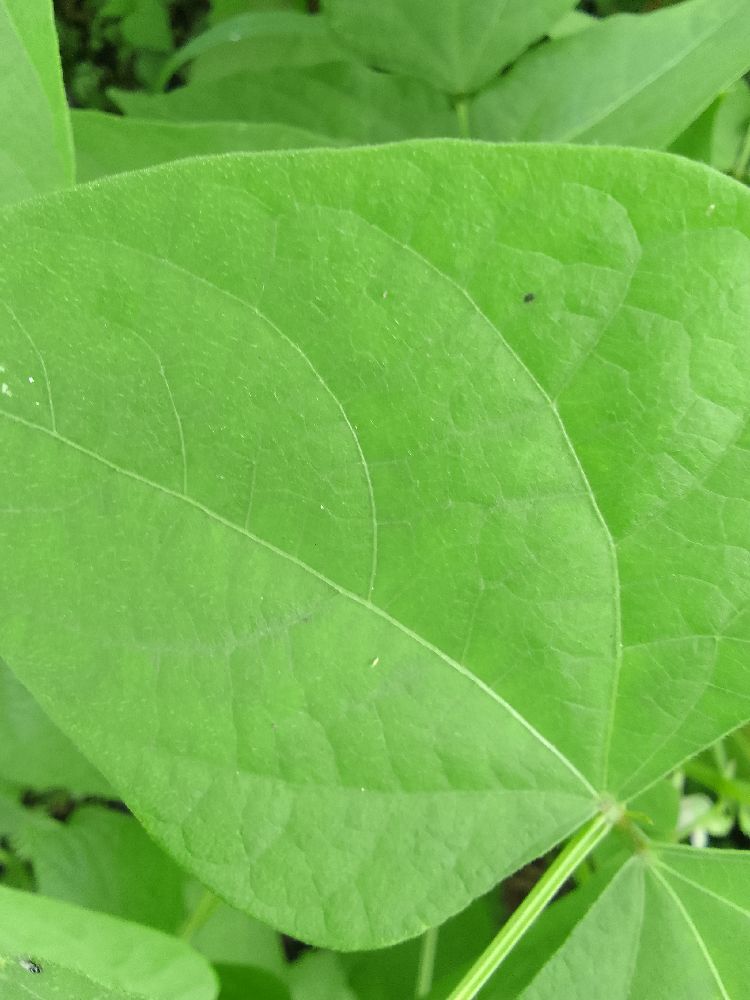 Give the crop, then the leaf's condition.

common bean, healthy
